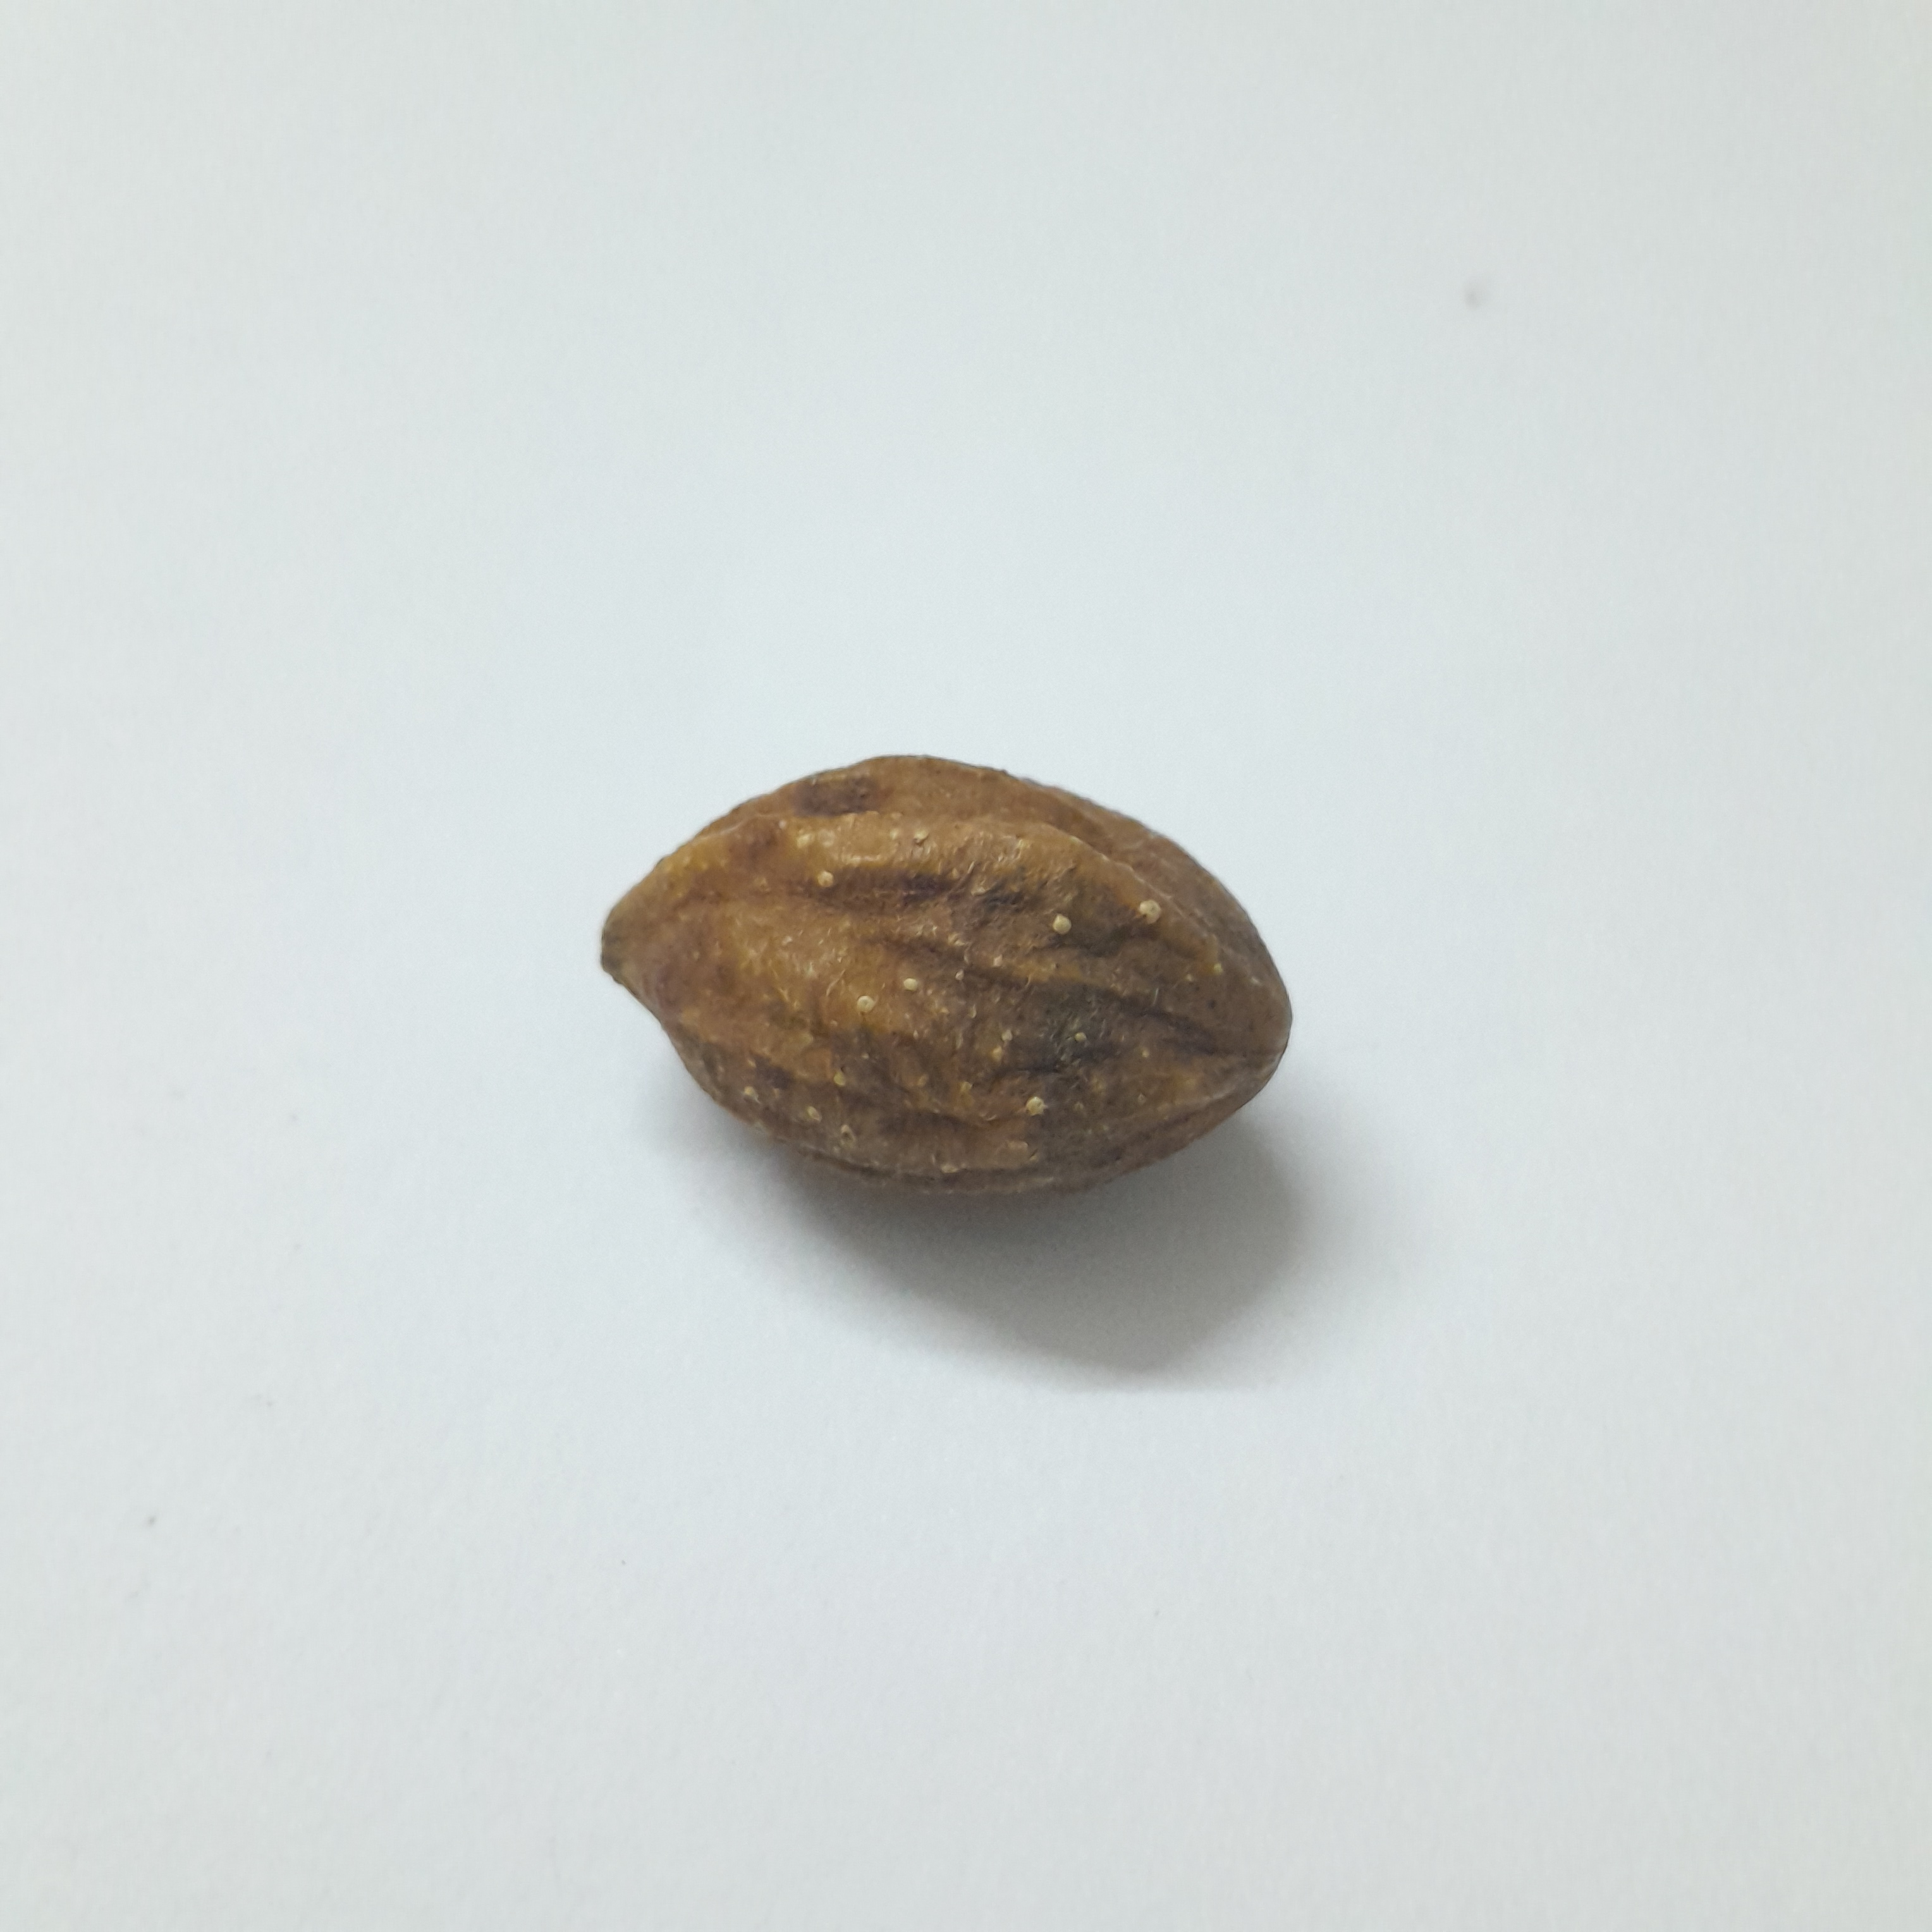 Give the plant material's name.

hirdaa
